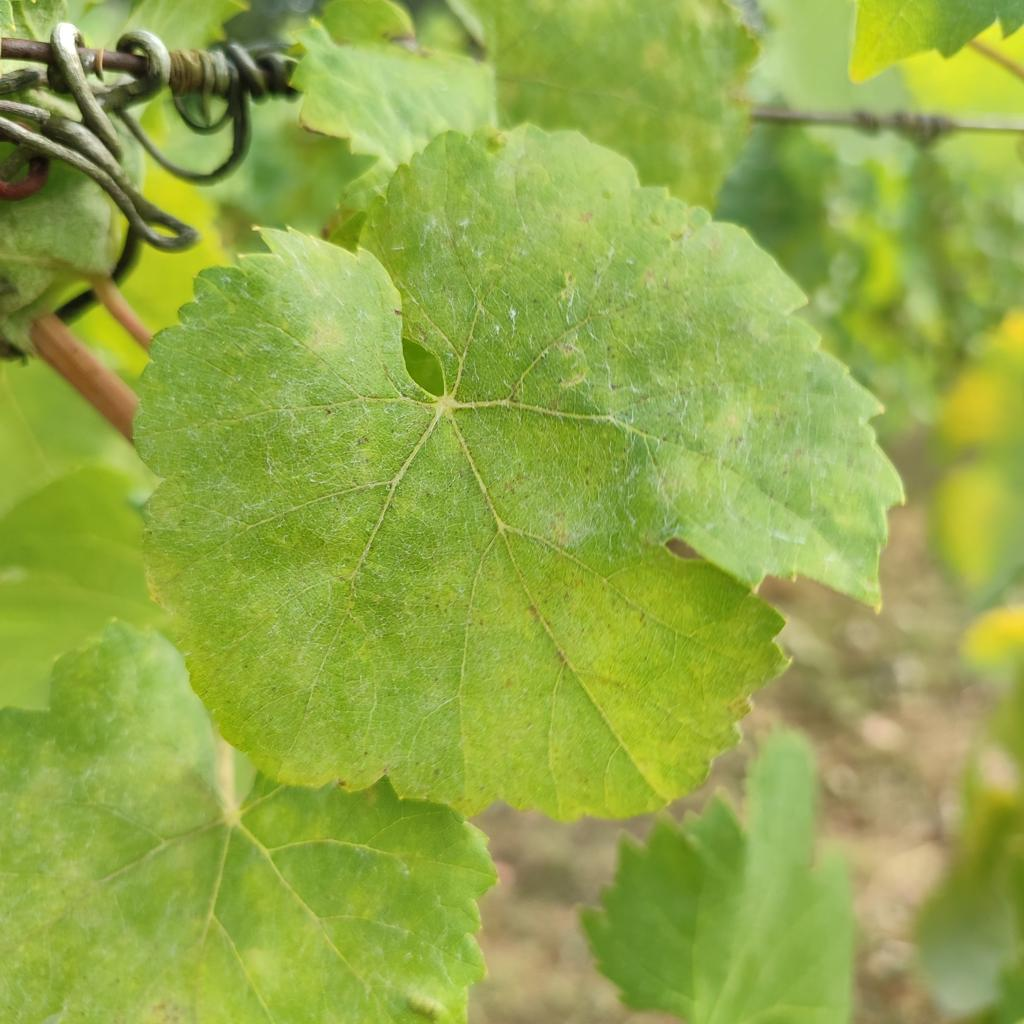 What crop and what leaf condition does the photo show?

grapevine, powdery mildew
